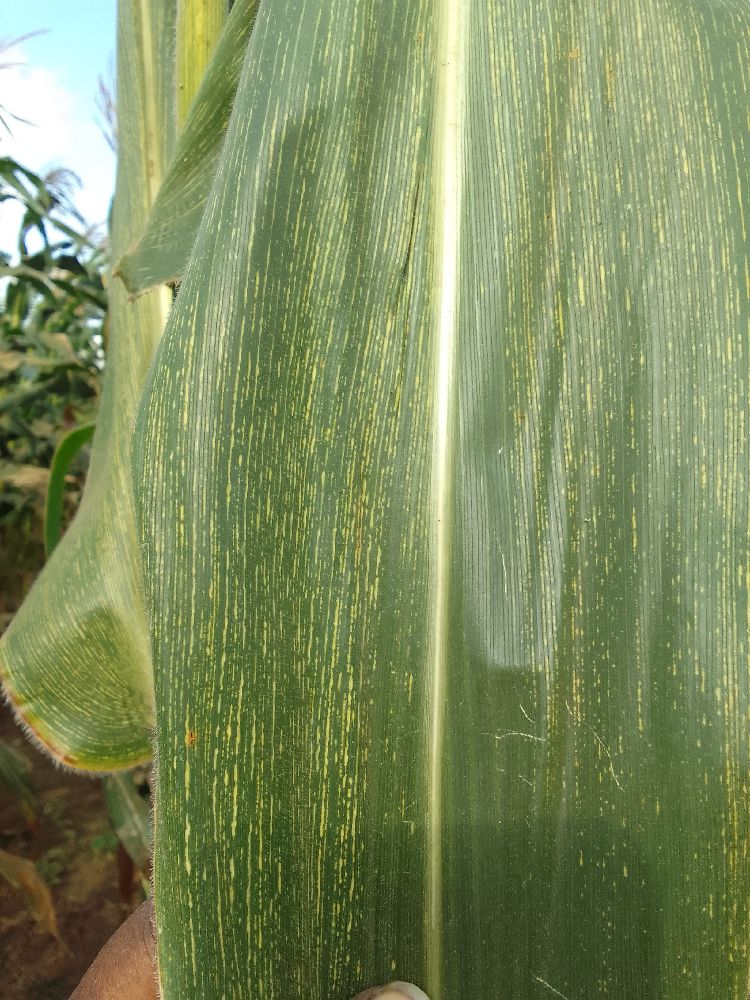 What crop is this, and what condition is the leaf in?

maize, maize streak virus
